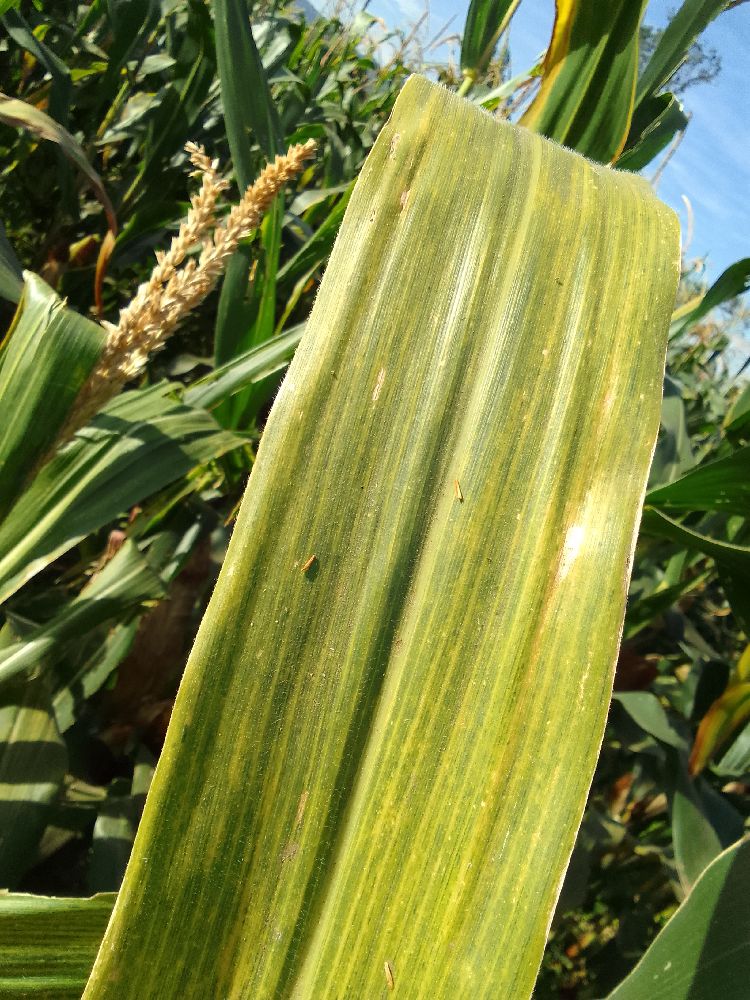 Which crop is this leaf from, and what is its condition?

maize, maize lethal necrosis
